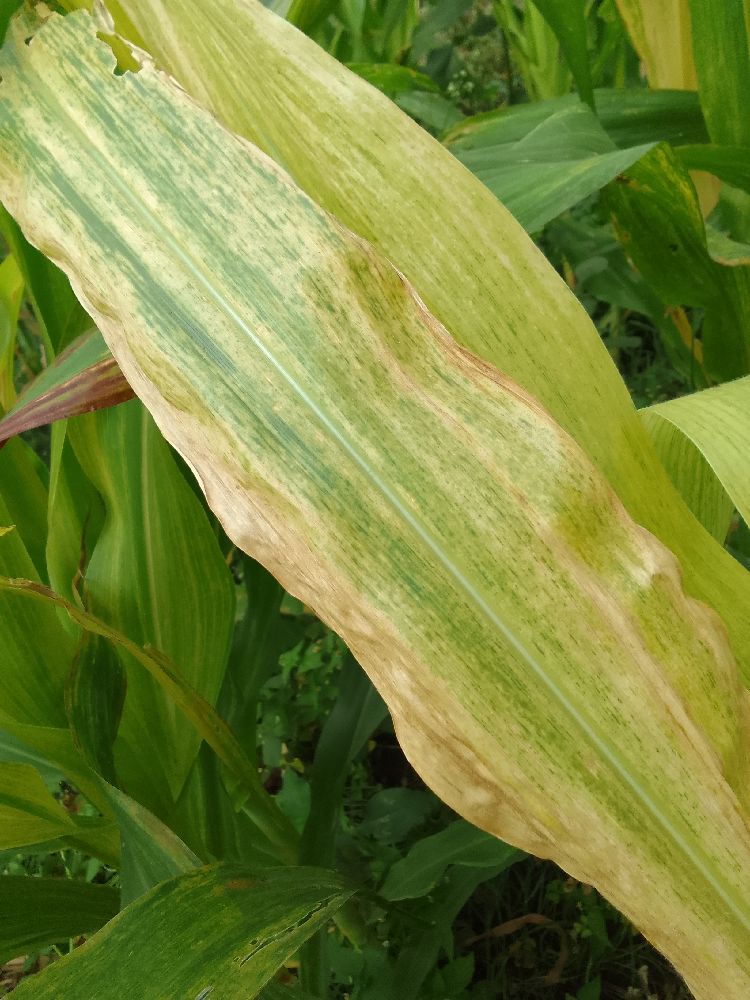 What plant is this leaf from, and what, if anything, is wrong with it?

maize, maize lethal necrosis
